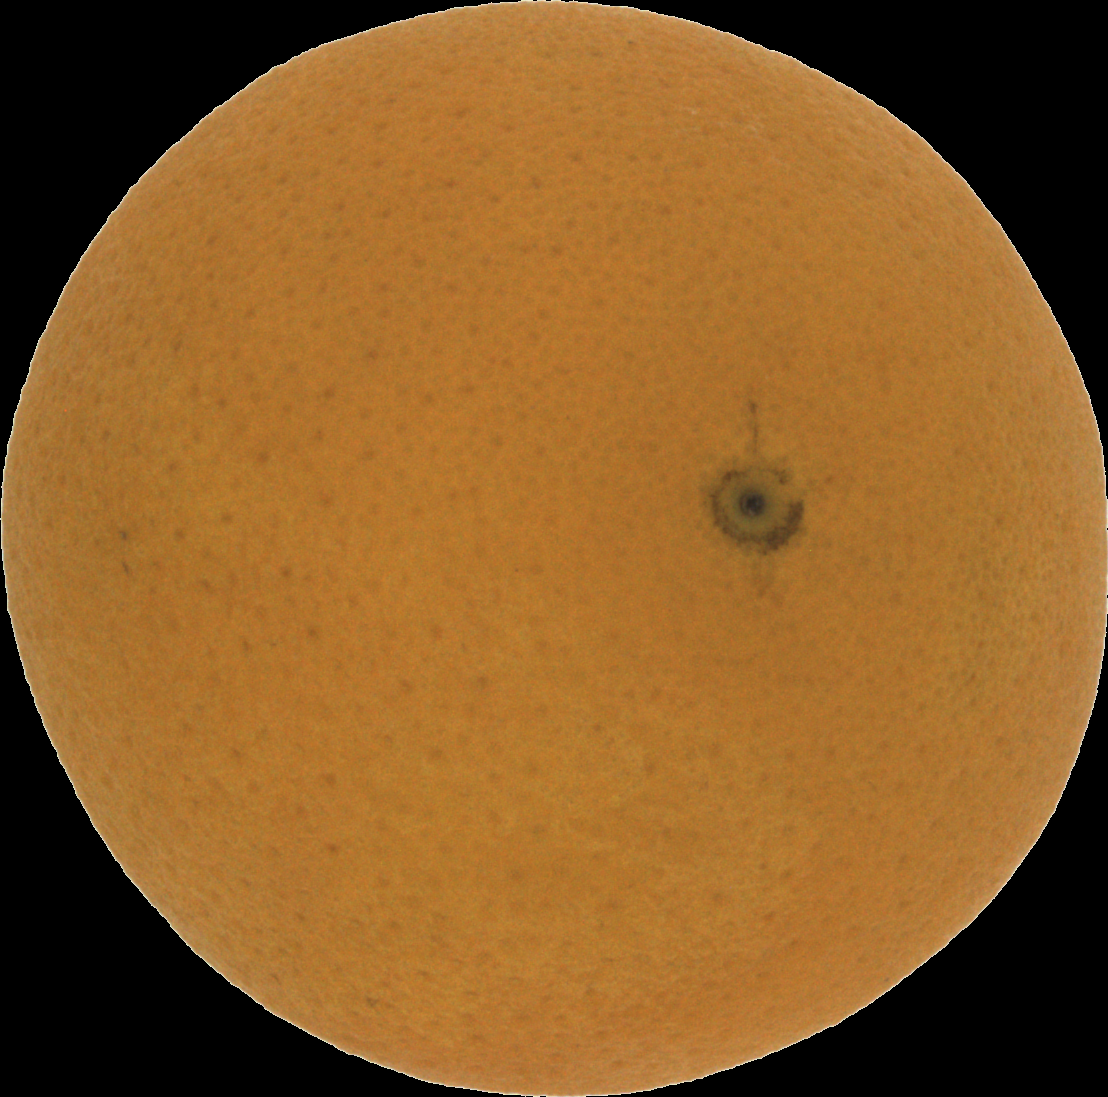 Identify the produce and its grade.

orange, good
